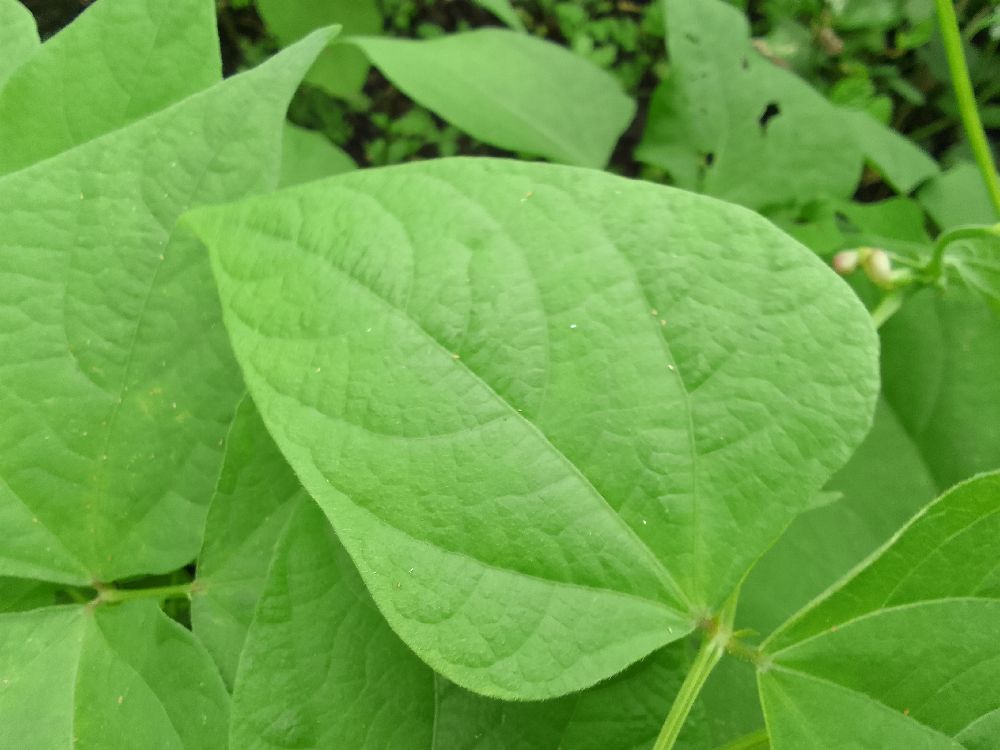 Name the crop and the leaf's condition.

common bean, healthy
